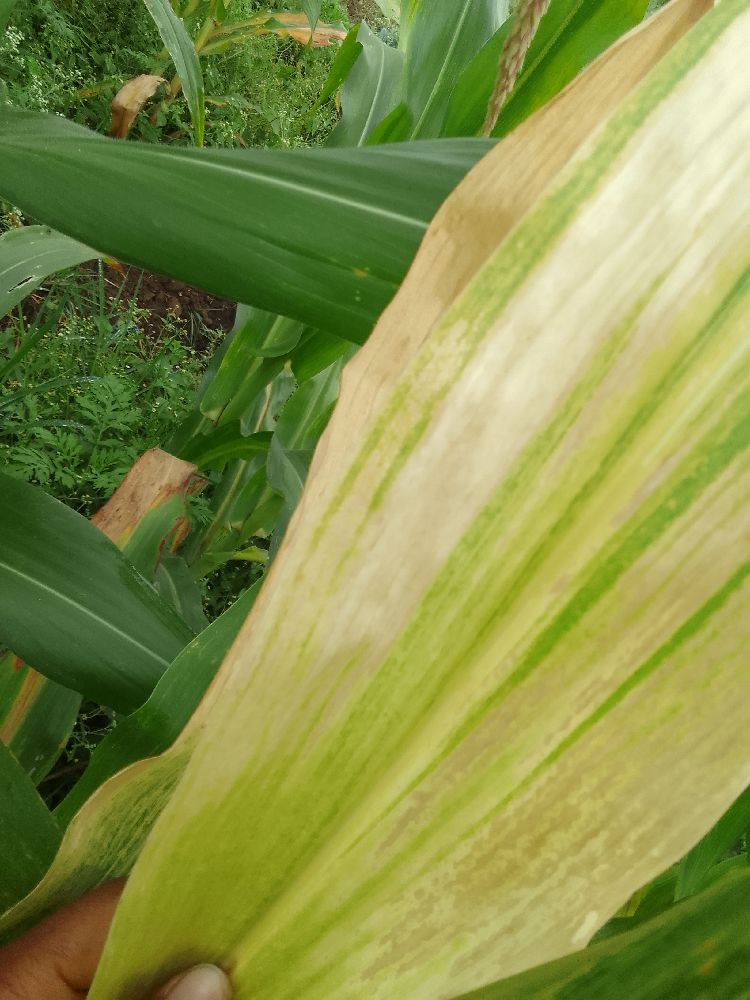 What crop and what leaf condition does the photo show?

maize, maize lethal necrosis
